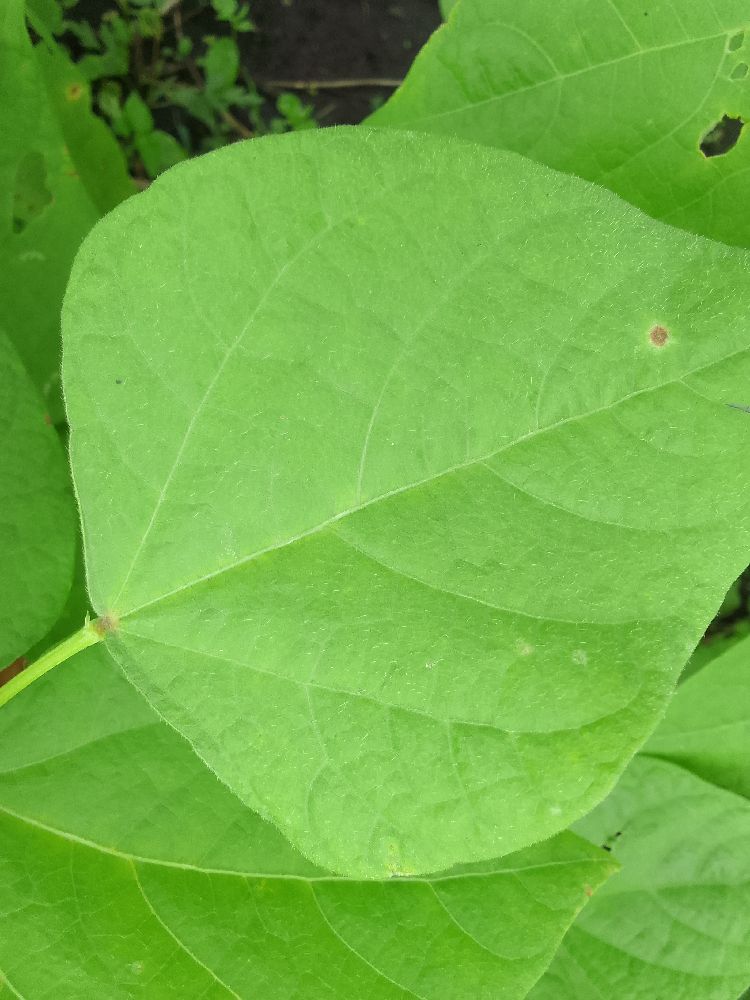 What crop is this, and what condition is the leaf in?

common bean, healthy
